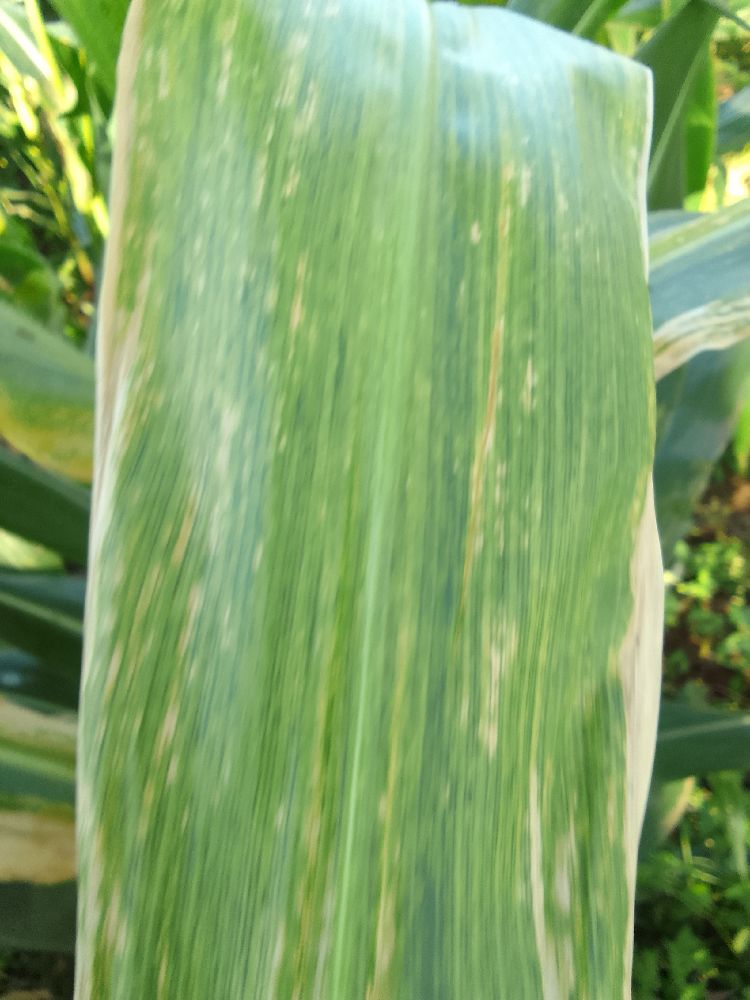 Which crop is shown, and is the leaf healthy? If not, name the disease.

maize, maize lethal necrosis
